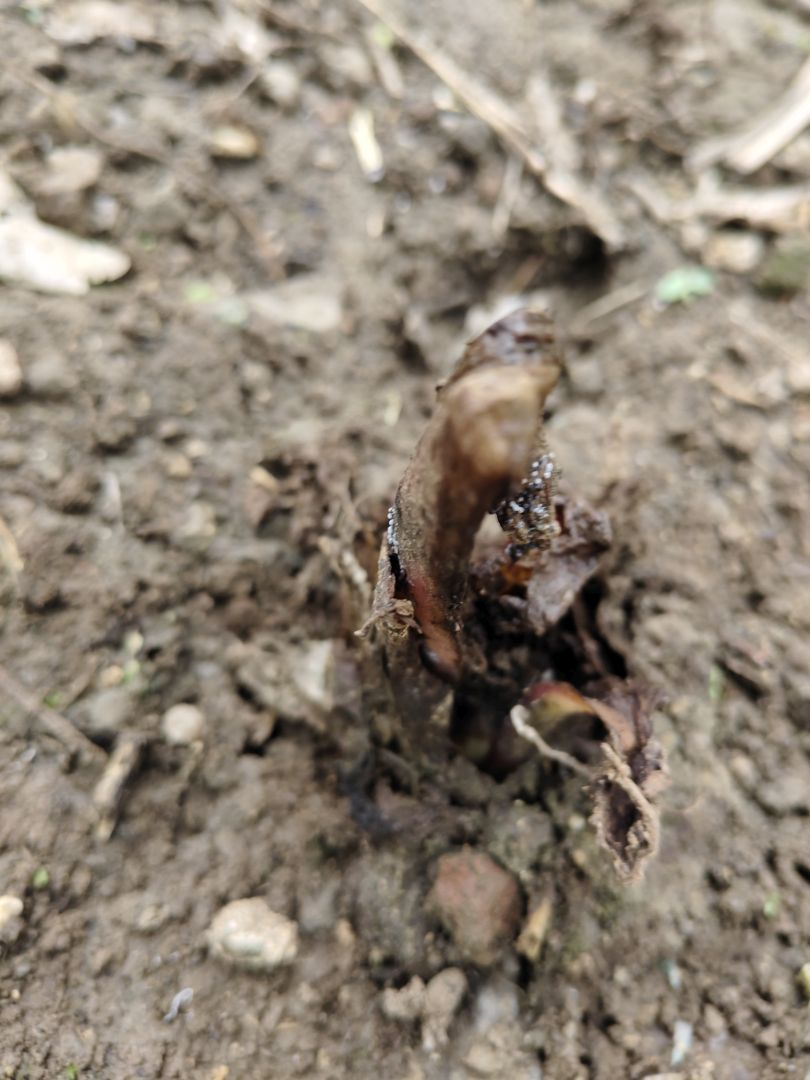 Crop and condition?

taro, root rot
